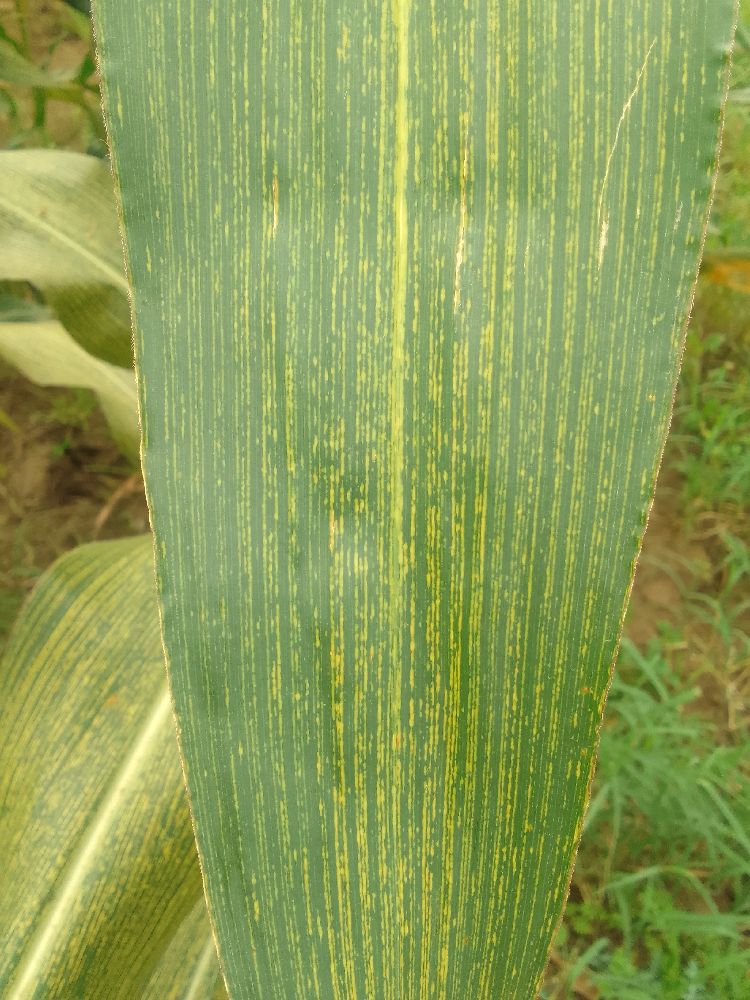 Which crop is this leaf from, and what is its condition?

maize, maize streak virus
